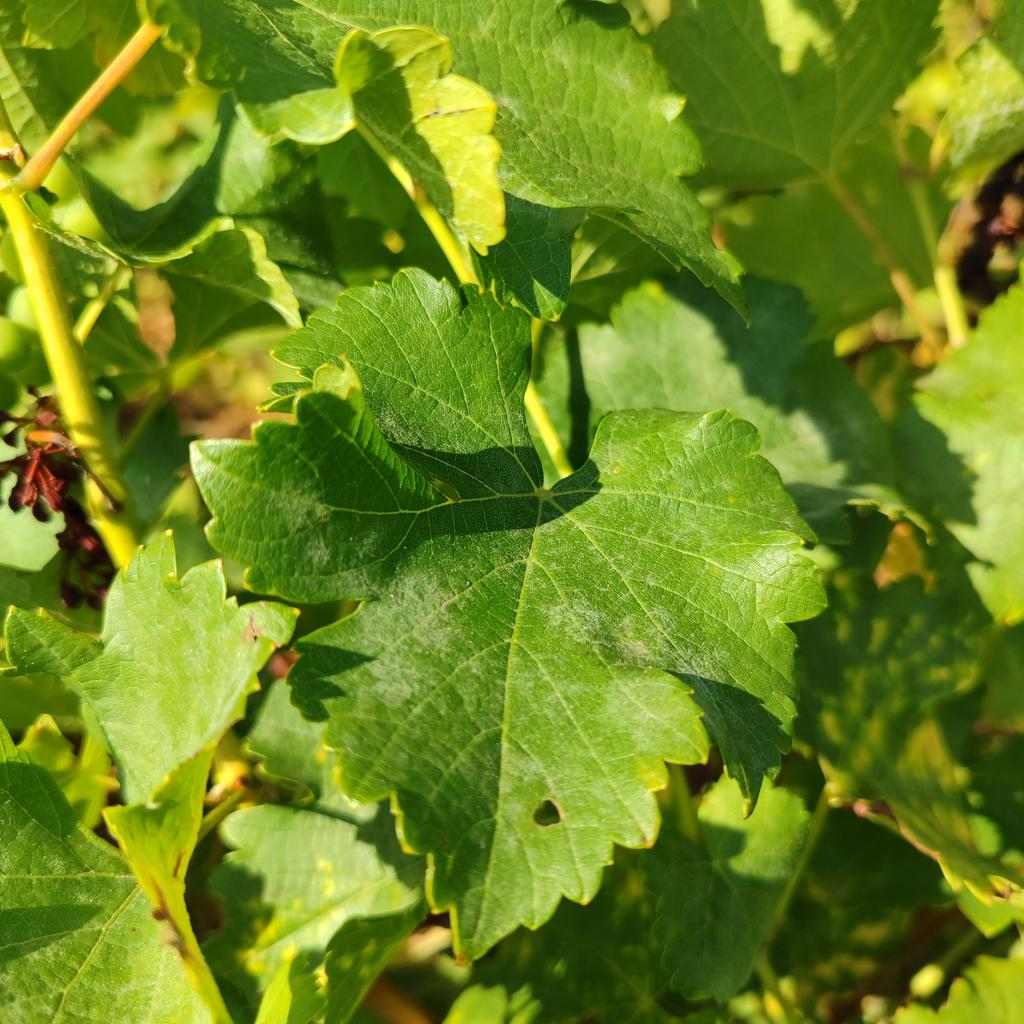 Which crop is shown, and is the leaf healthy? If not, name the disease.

grapevine, powdery mildew
